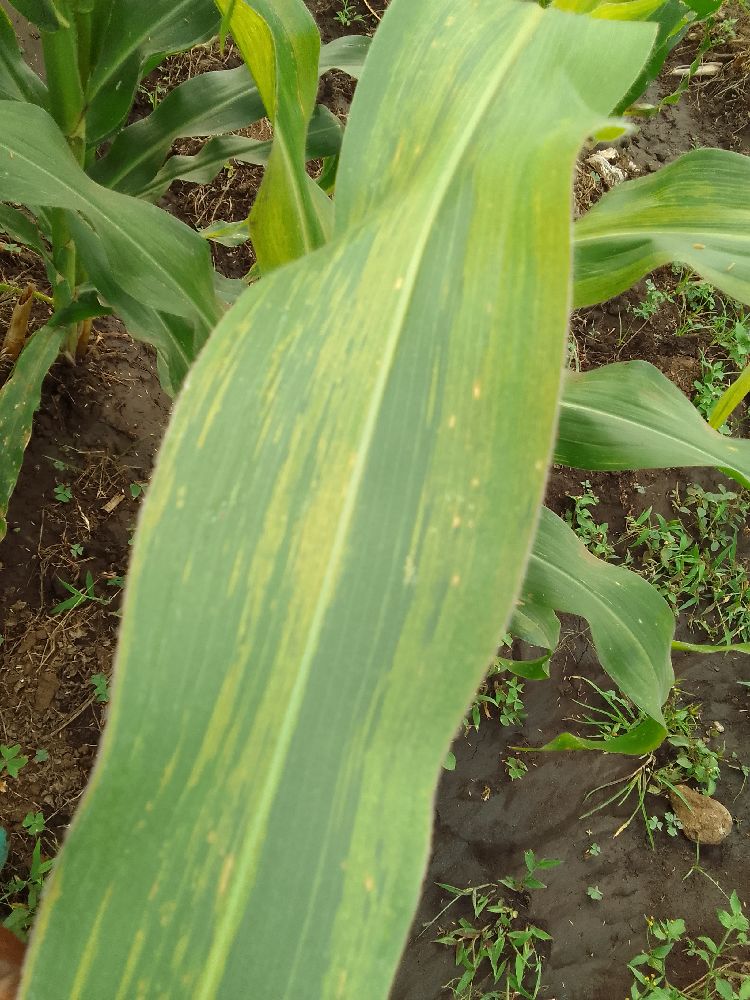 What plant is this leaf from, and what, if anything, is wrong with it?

maize, maize lethal necrosis
